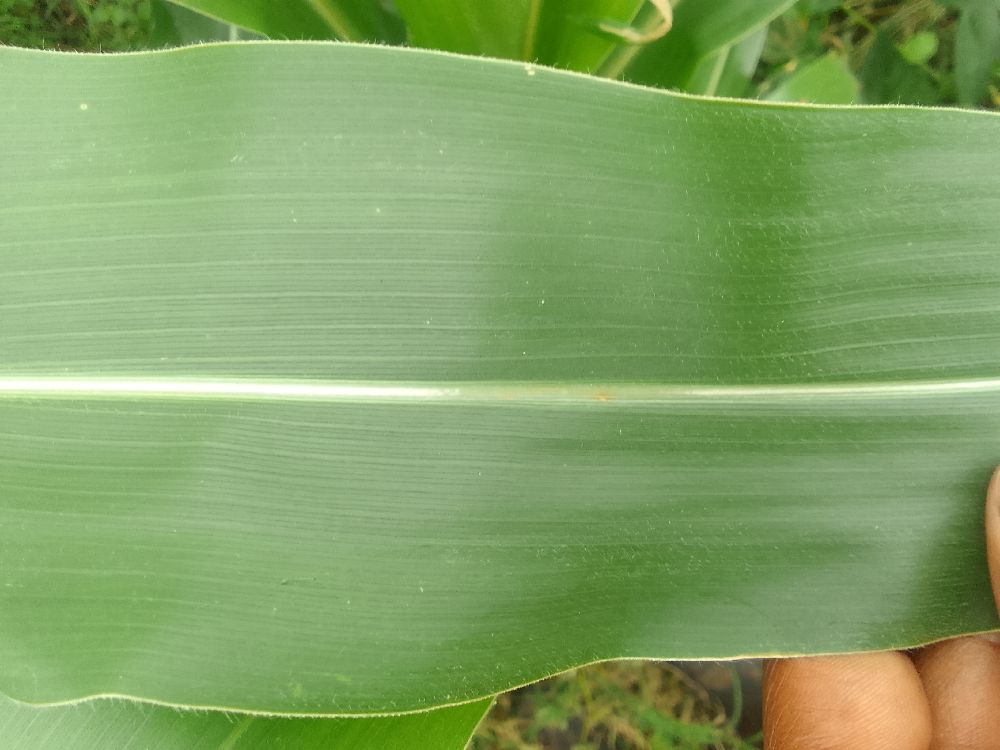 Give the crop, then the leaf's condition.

maize, healthy
